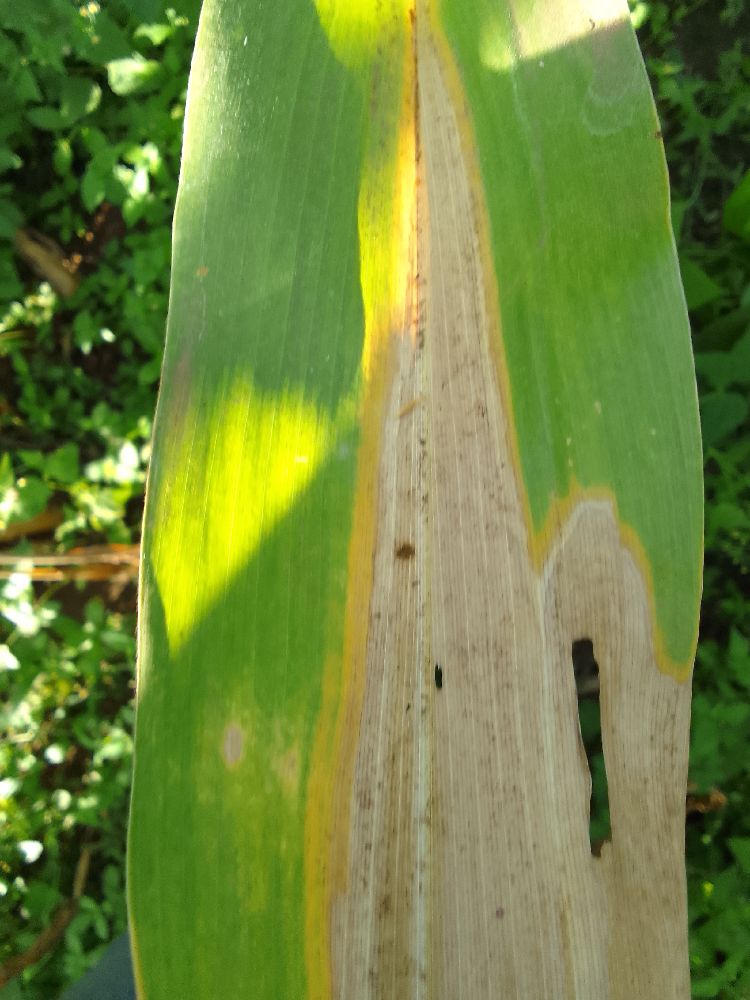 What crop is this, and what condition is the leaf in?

maize, maize lethal necrosis
